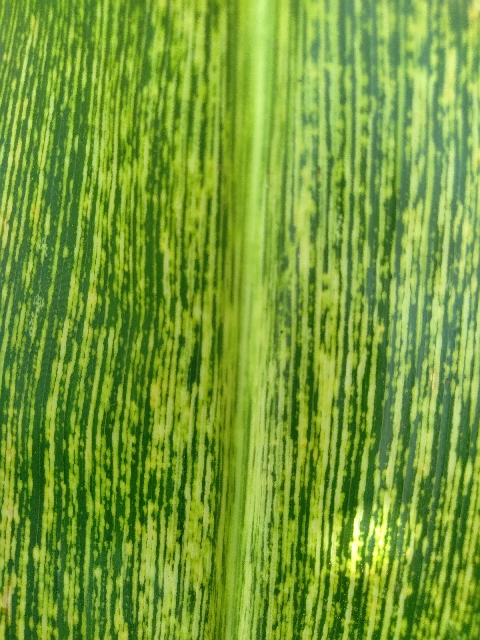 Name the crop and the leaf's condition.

maize, maize streak virus
